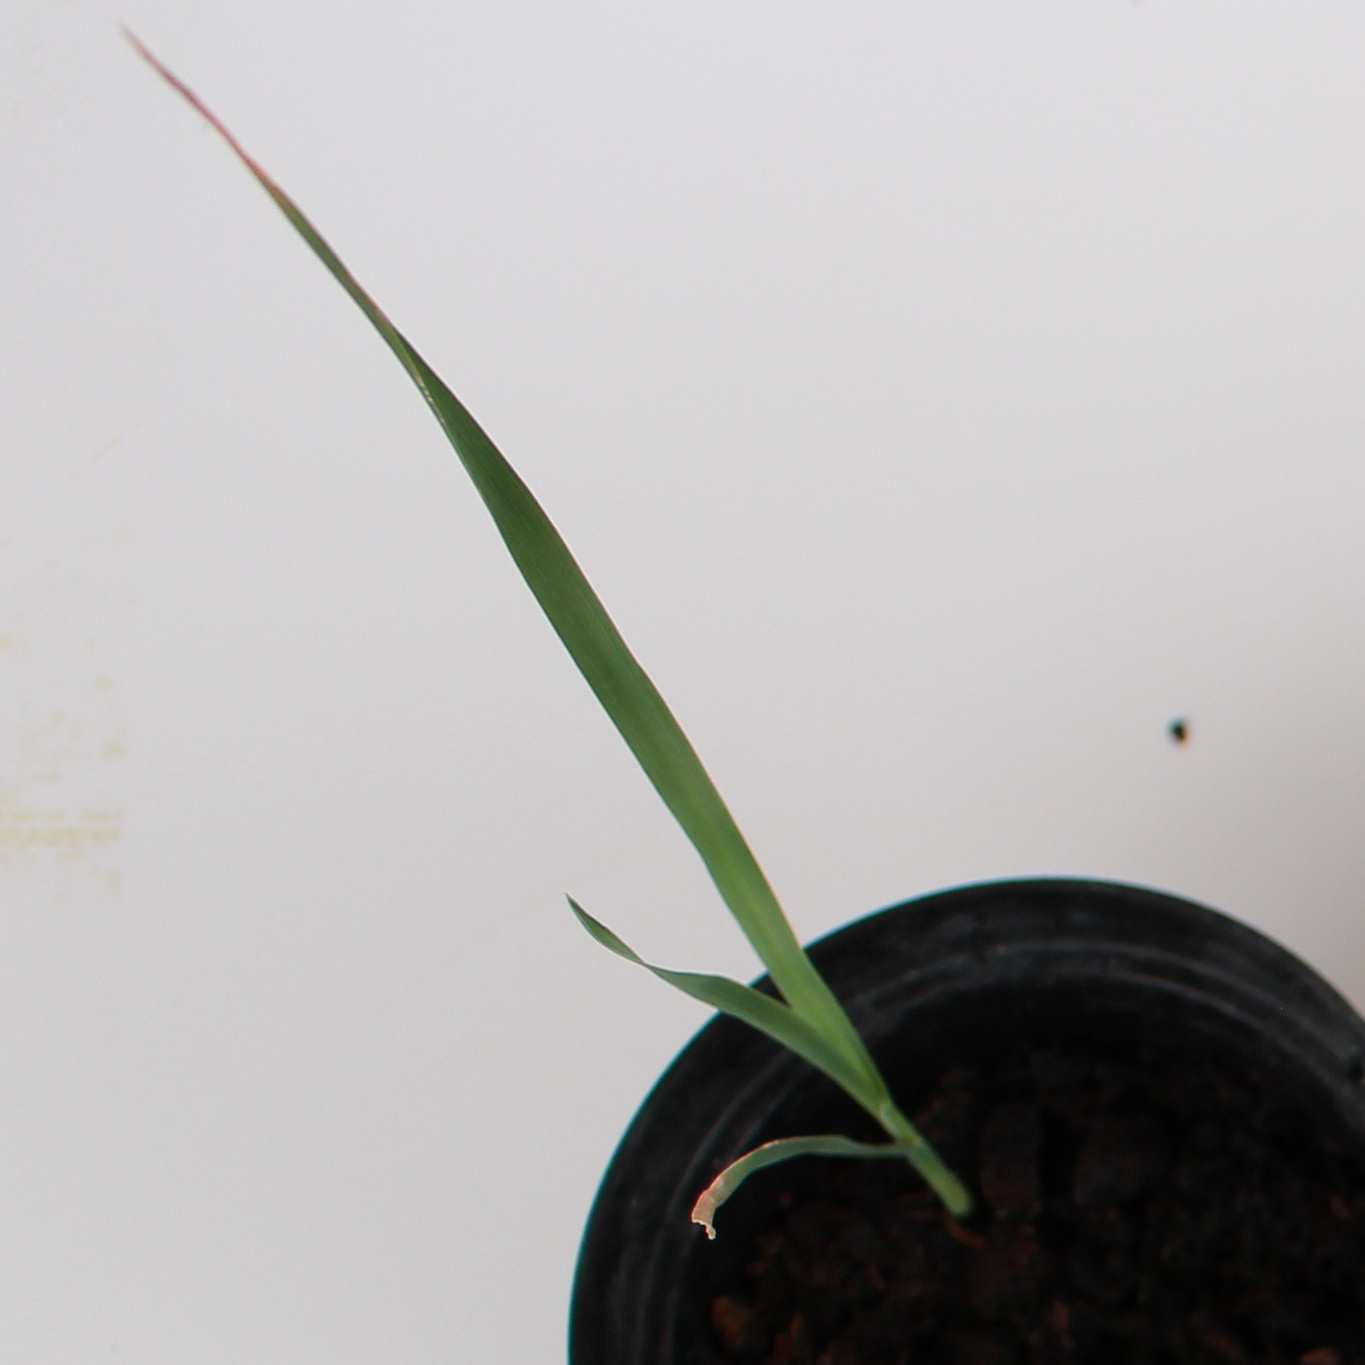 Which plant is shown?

Avena sterilis
